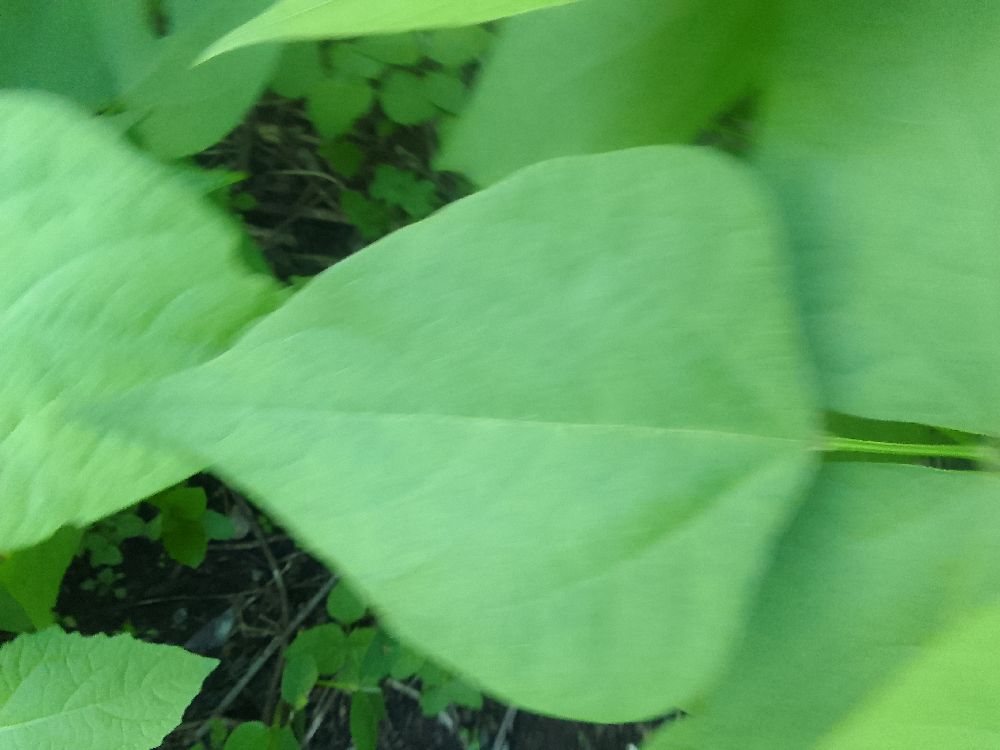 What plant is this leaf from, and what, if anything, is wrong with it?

common bean, healthy
